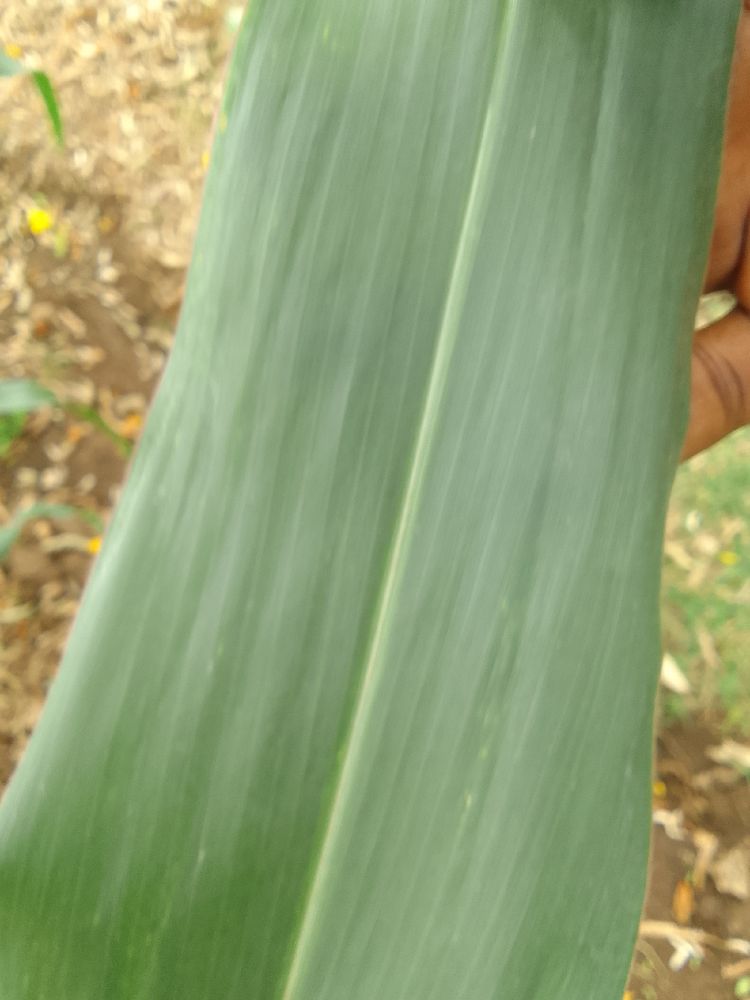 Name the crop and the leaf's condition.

maize, healthy
